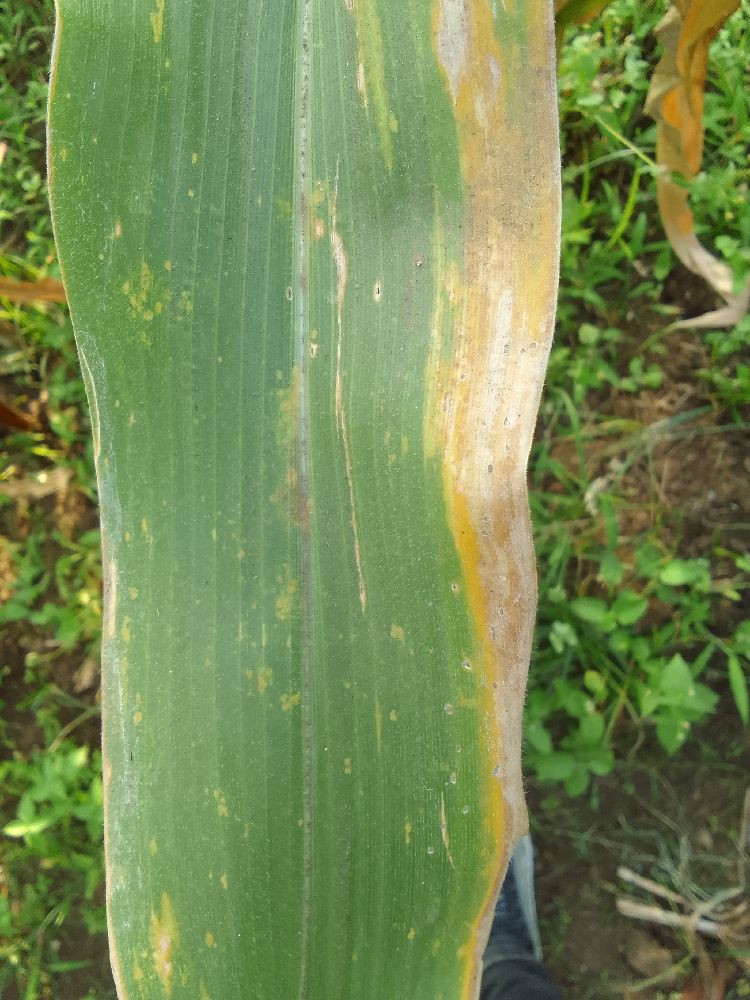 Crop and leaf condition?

maize, maize lethal necrosis
